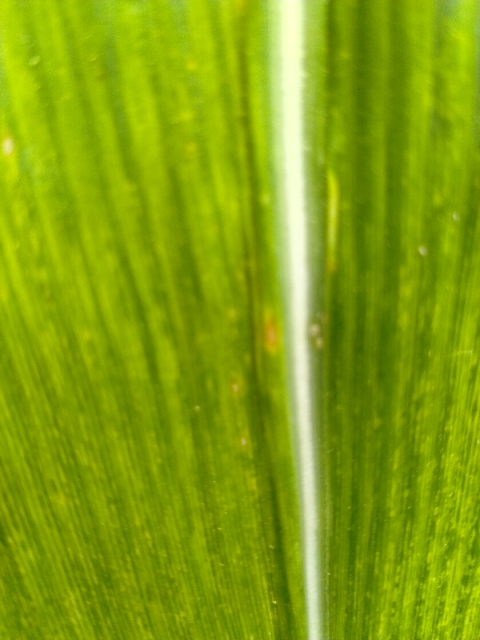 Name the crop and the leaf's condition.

maize, maize lethal necrosis
